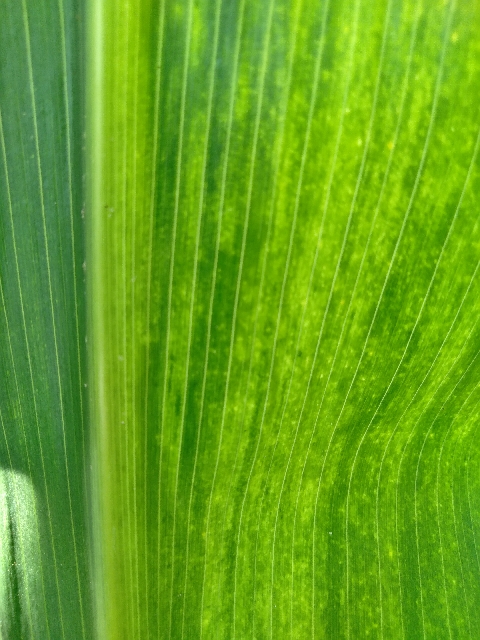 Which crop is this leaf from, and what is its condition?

maize, maize lethal necrosis
